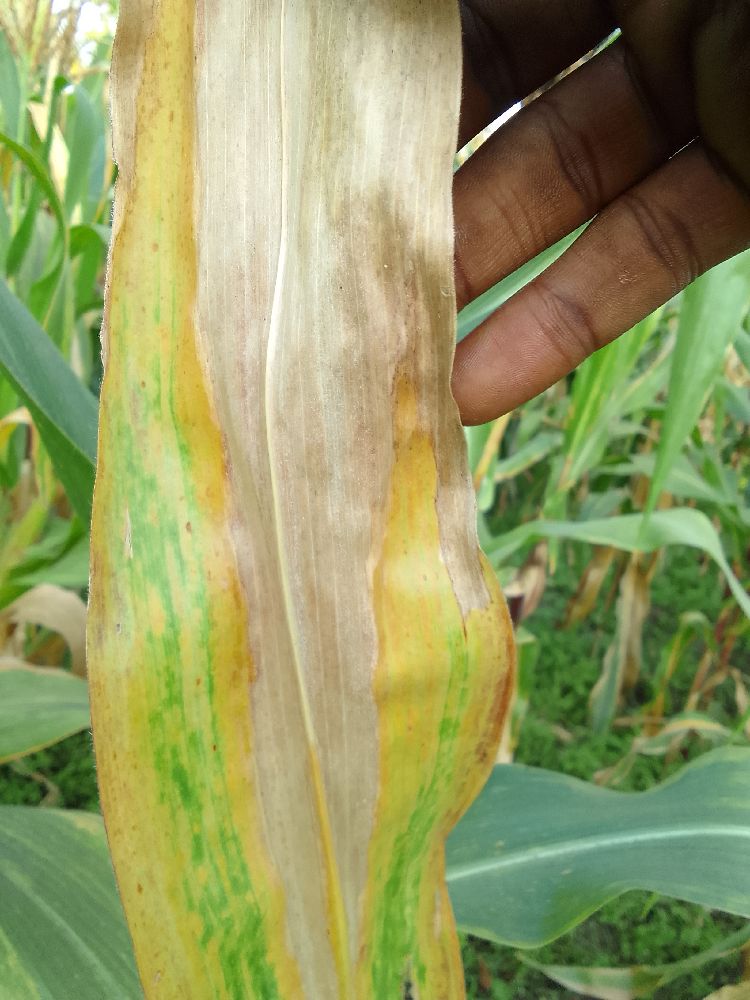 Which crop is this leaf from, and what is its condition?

maize, maize lethal necrosis
